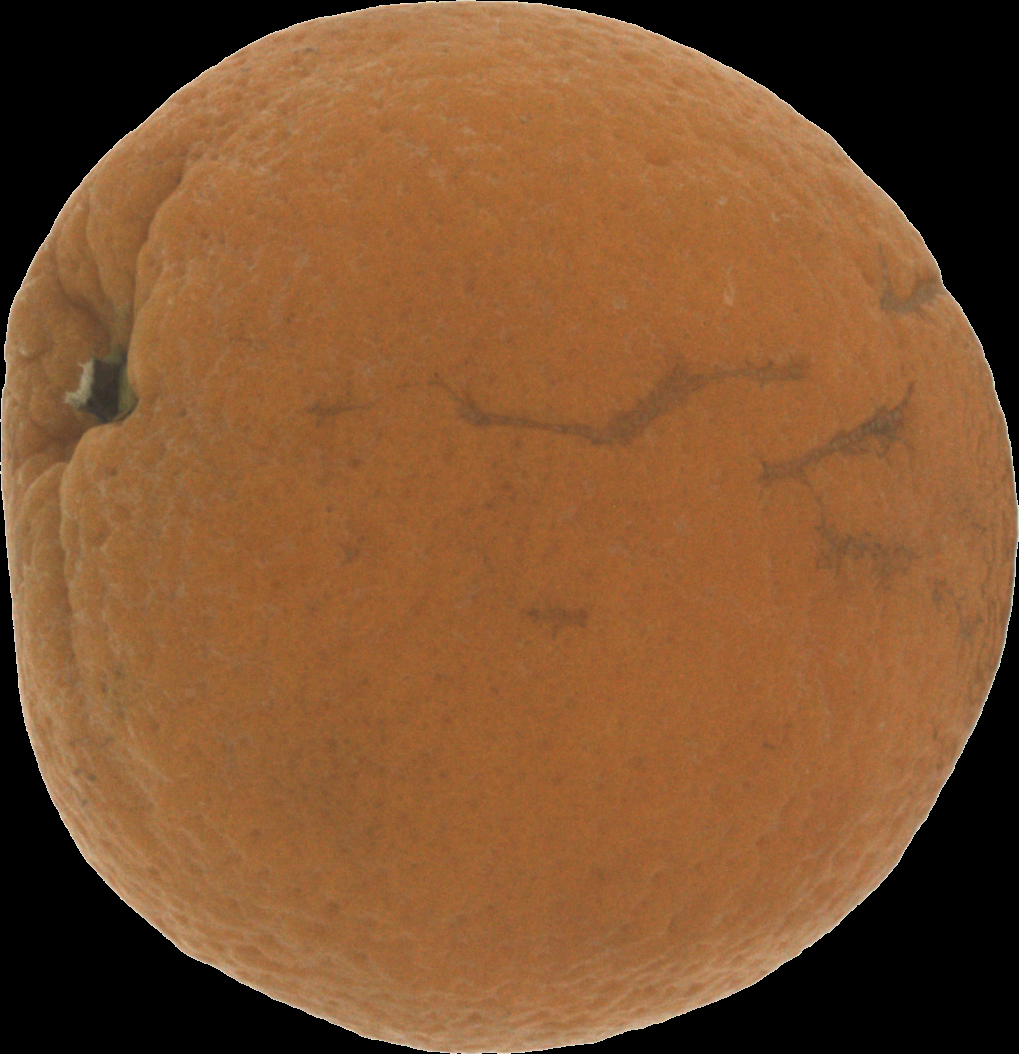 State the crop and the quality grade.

orange, bad
